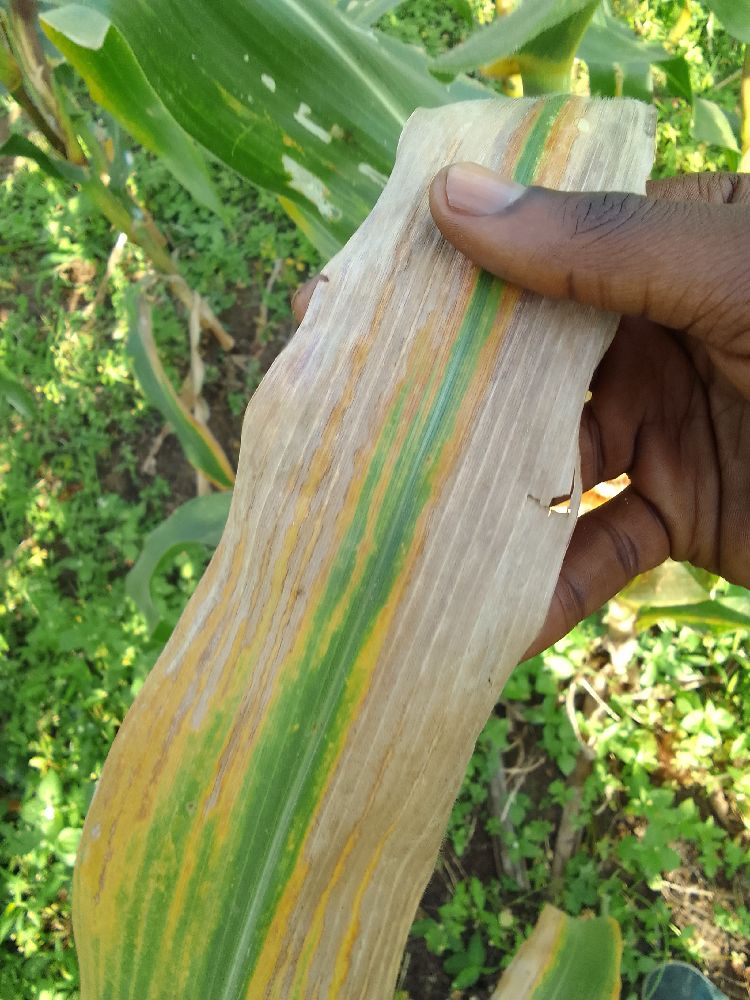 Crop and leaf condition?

maize, maize lethal necrosis
